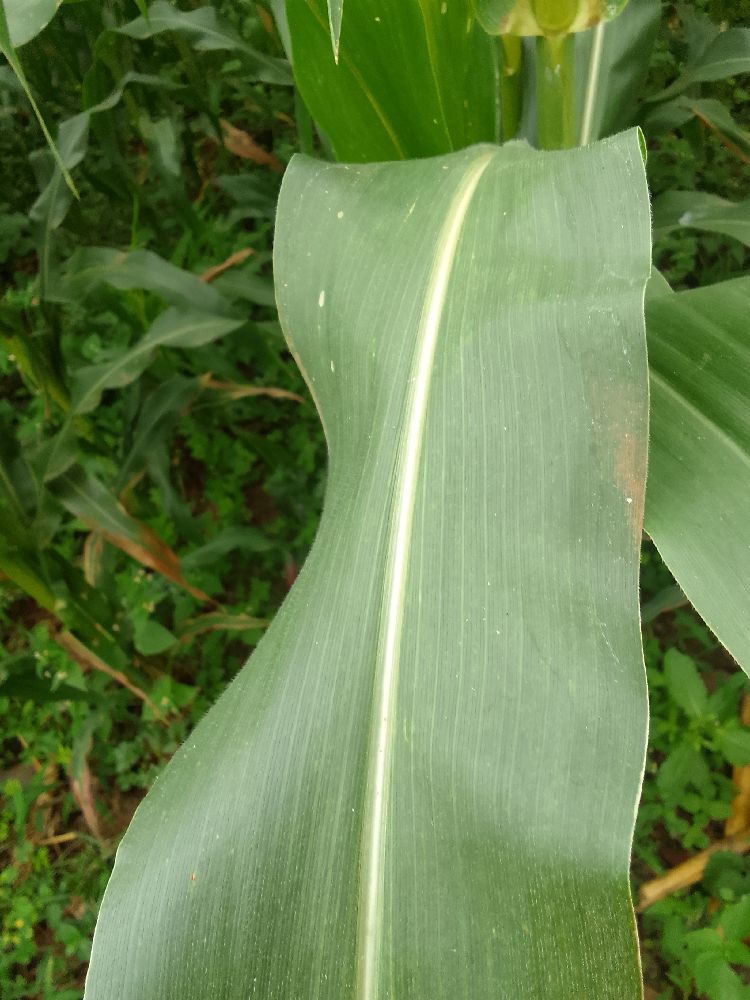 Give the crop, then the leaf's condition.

maize, healthy
